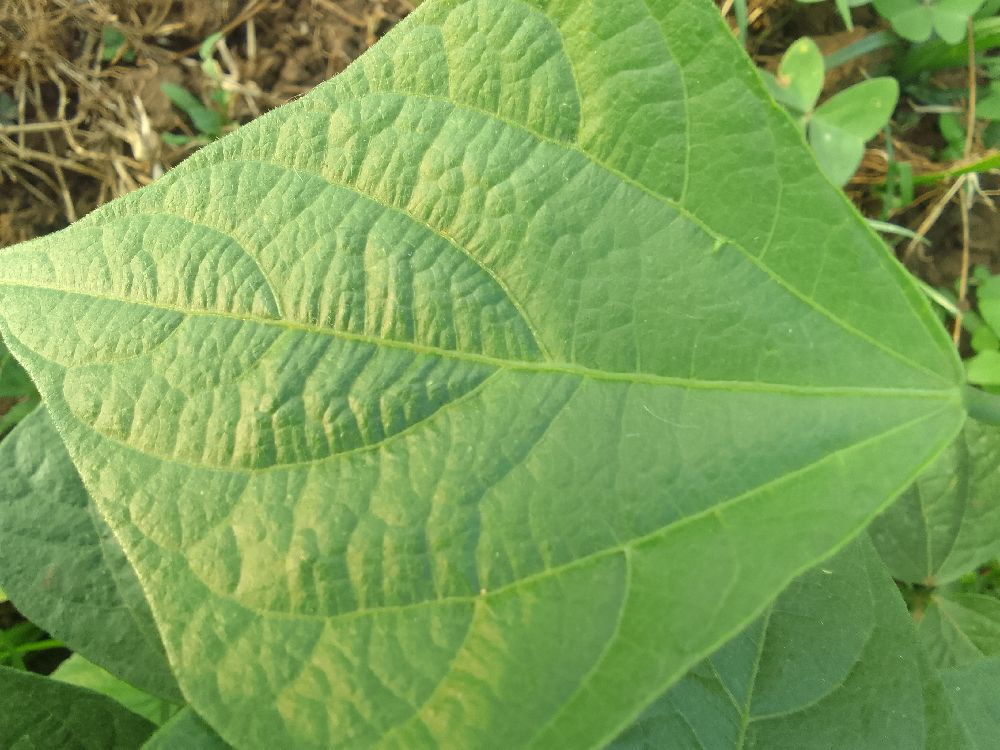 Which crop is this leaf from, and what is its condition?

common bean, healthy
